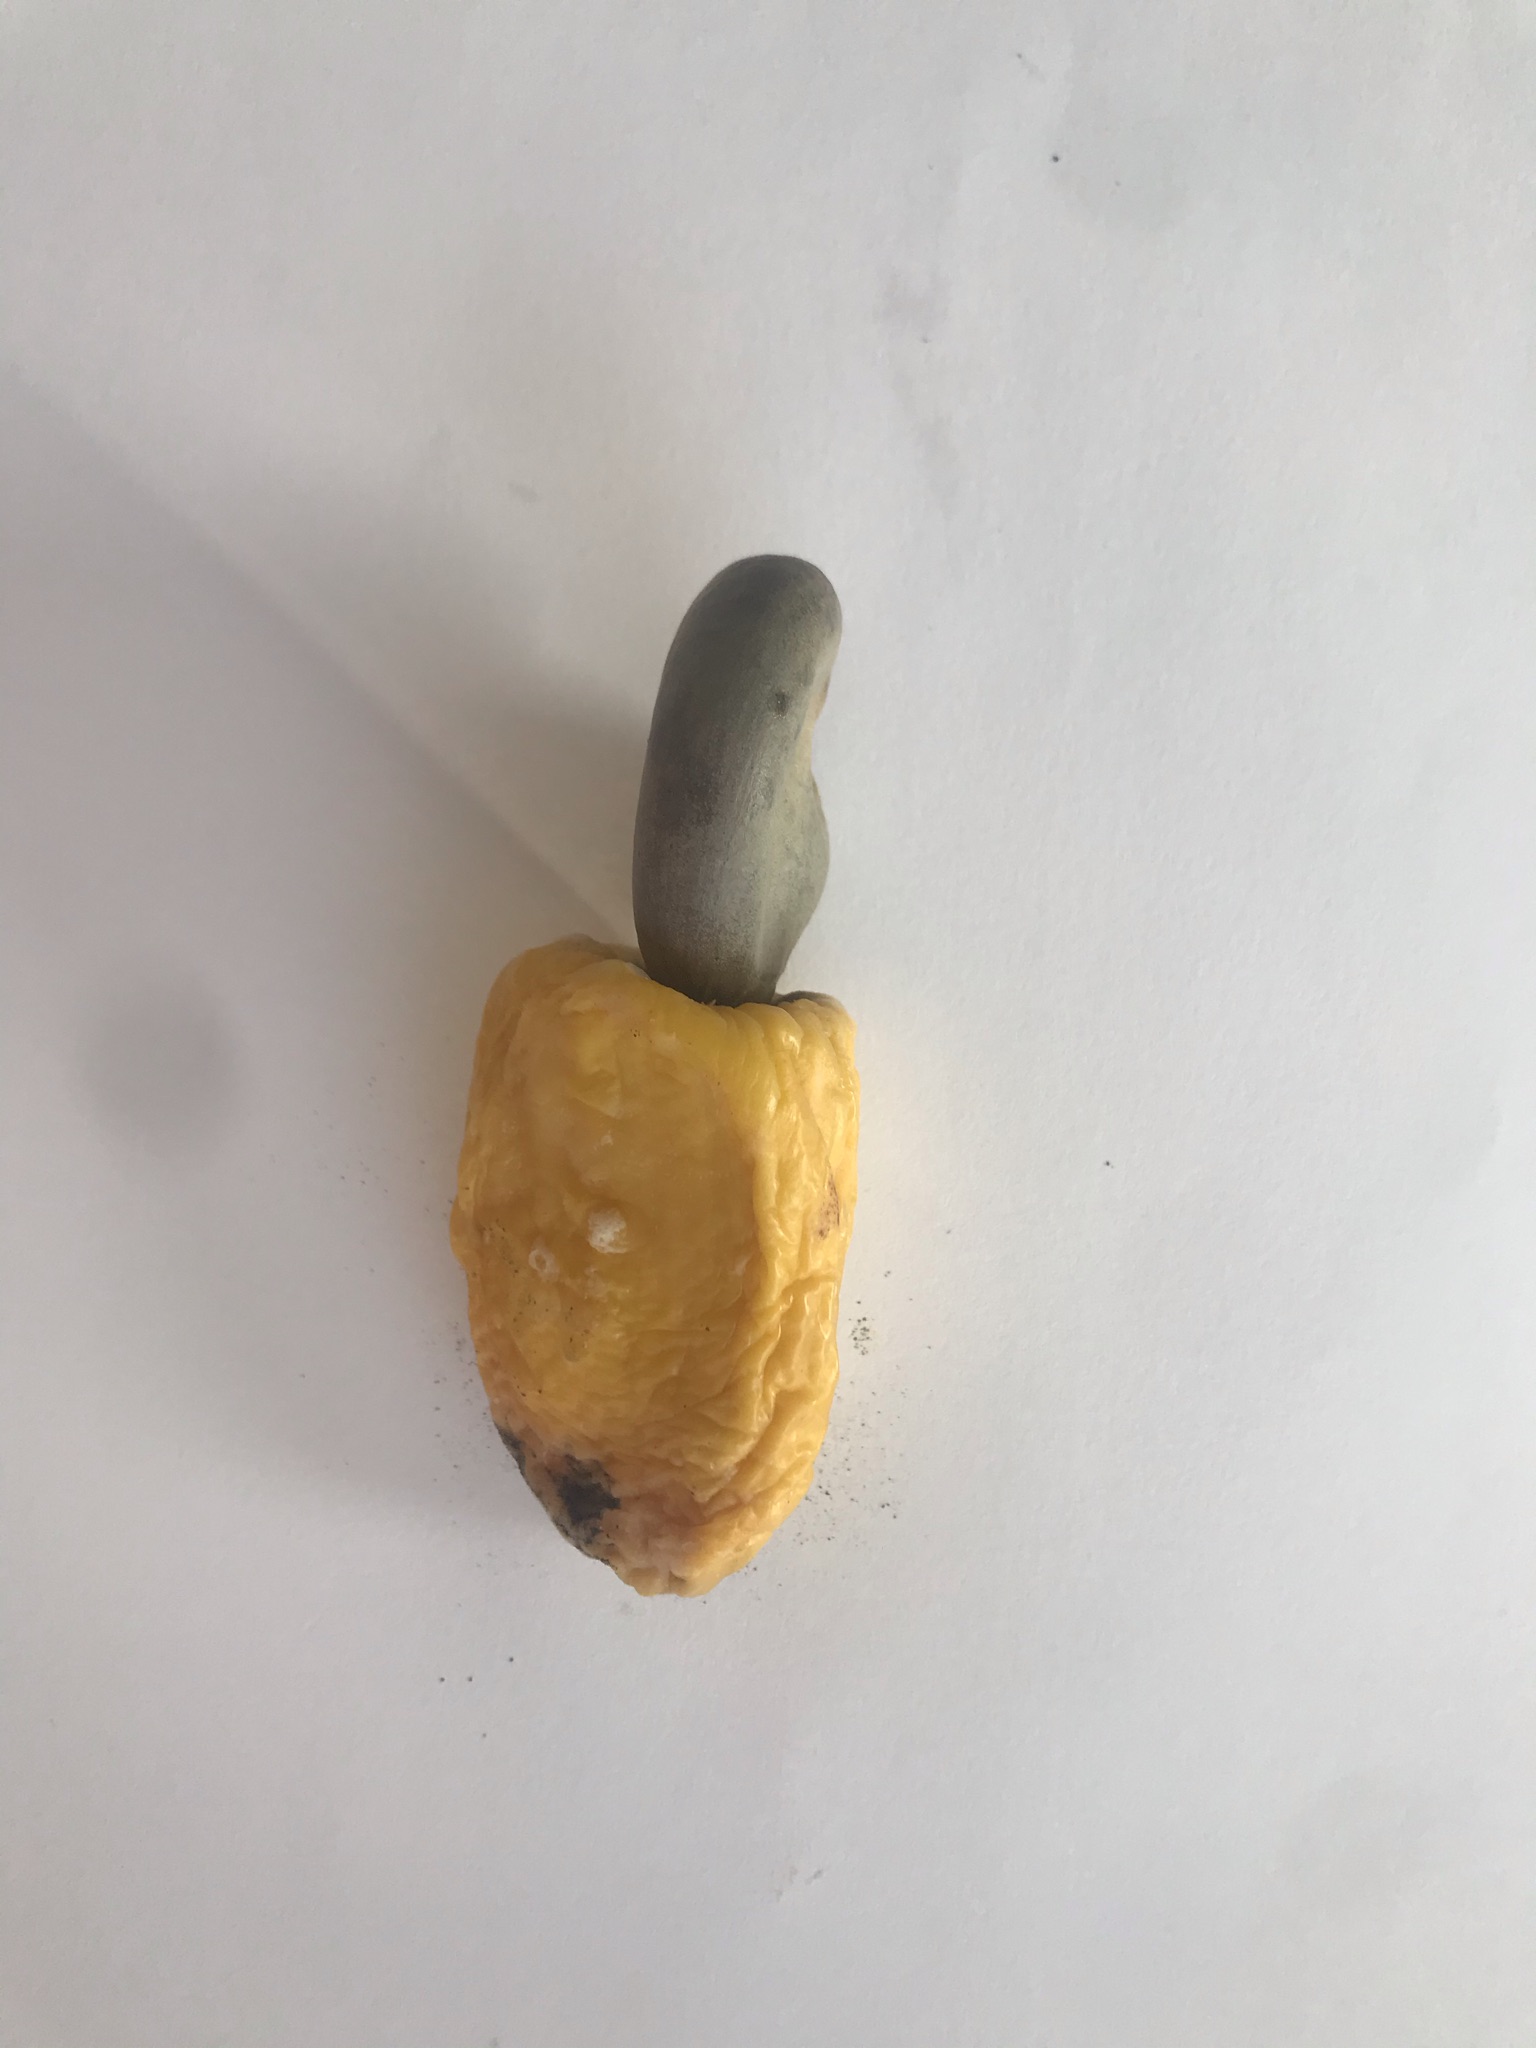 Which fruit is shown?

caju amarelo
